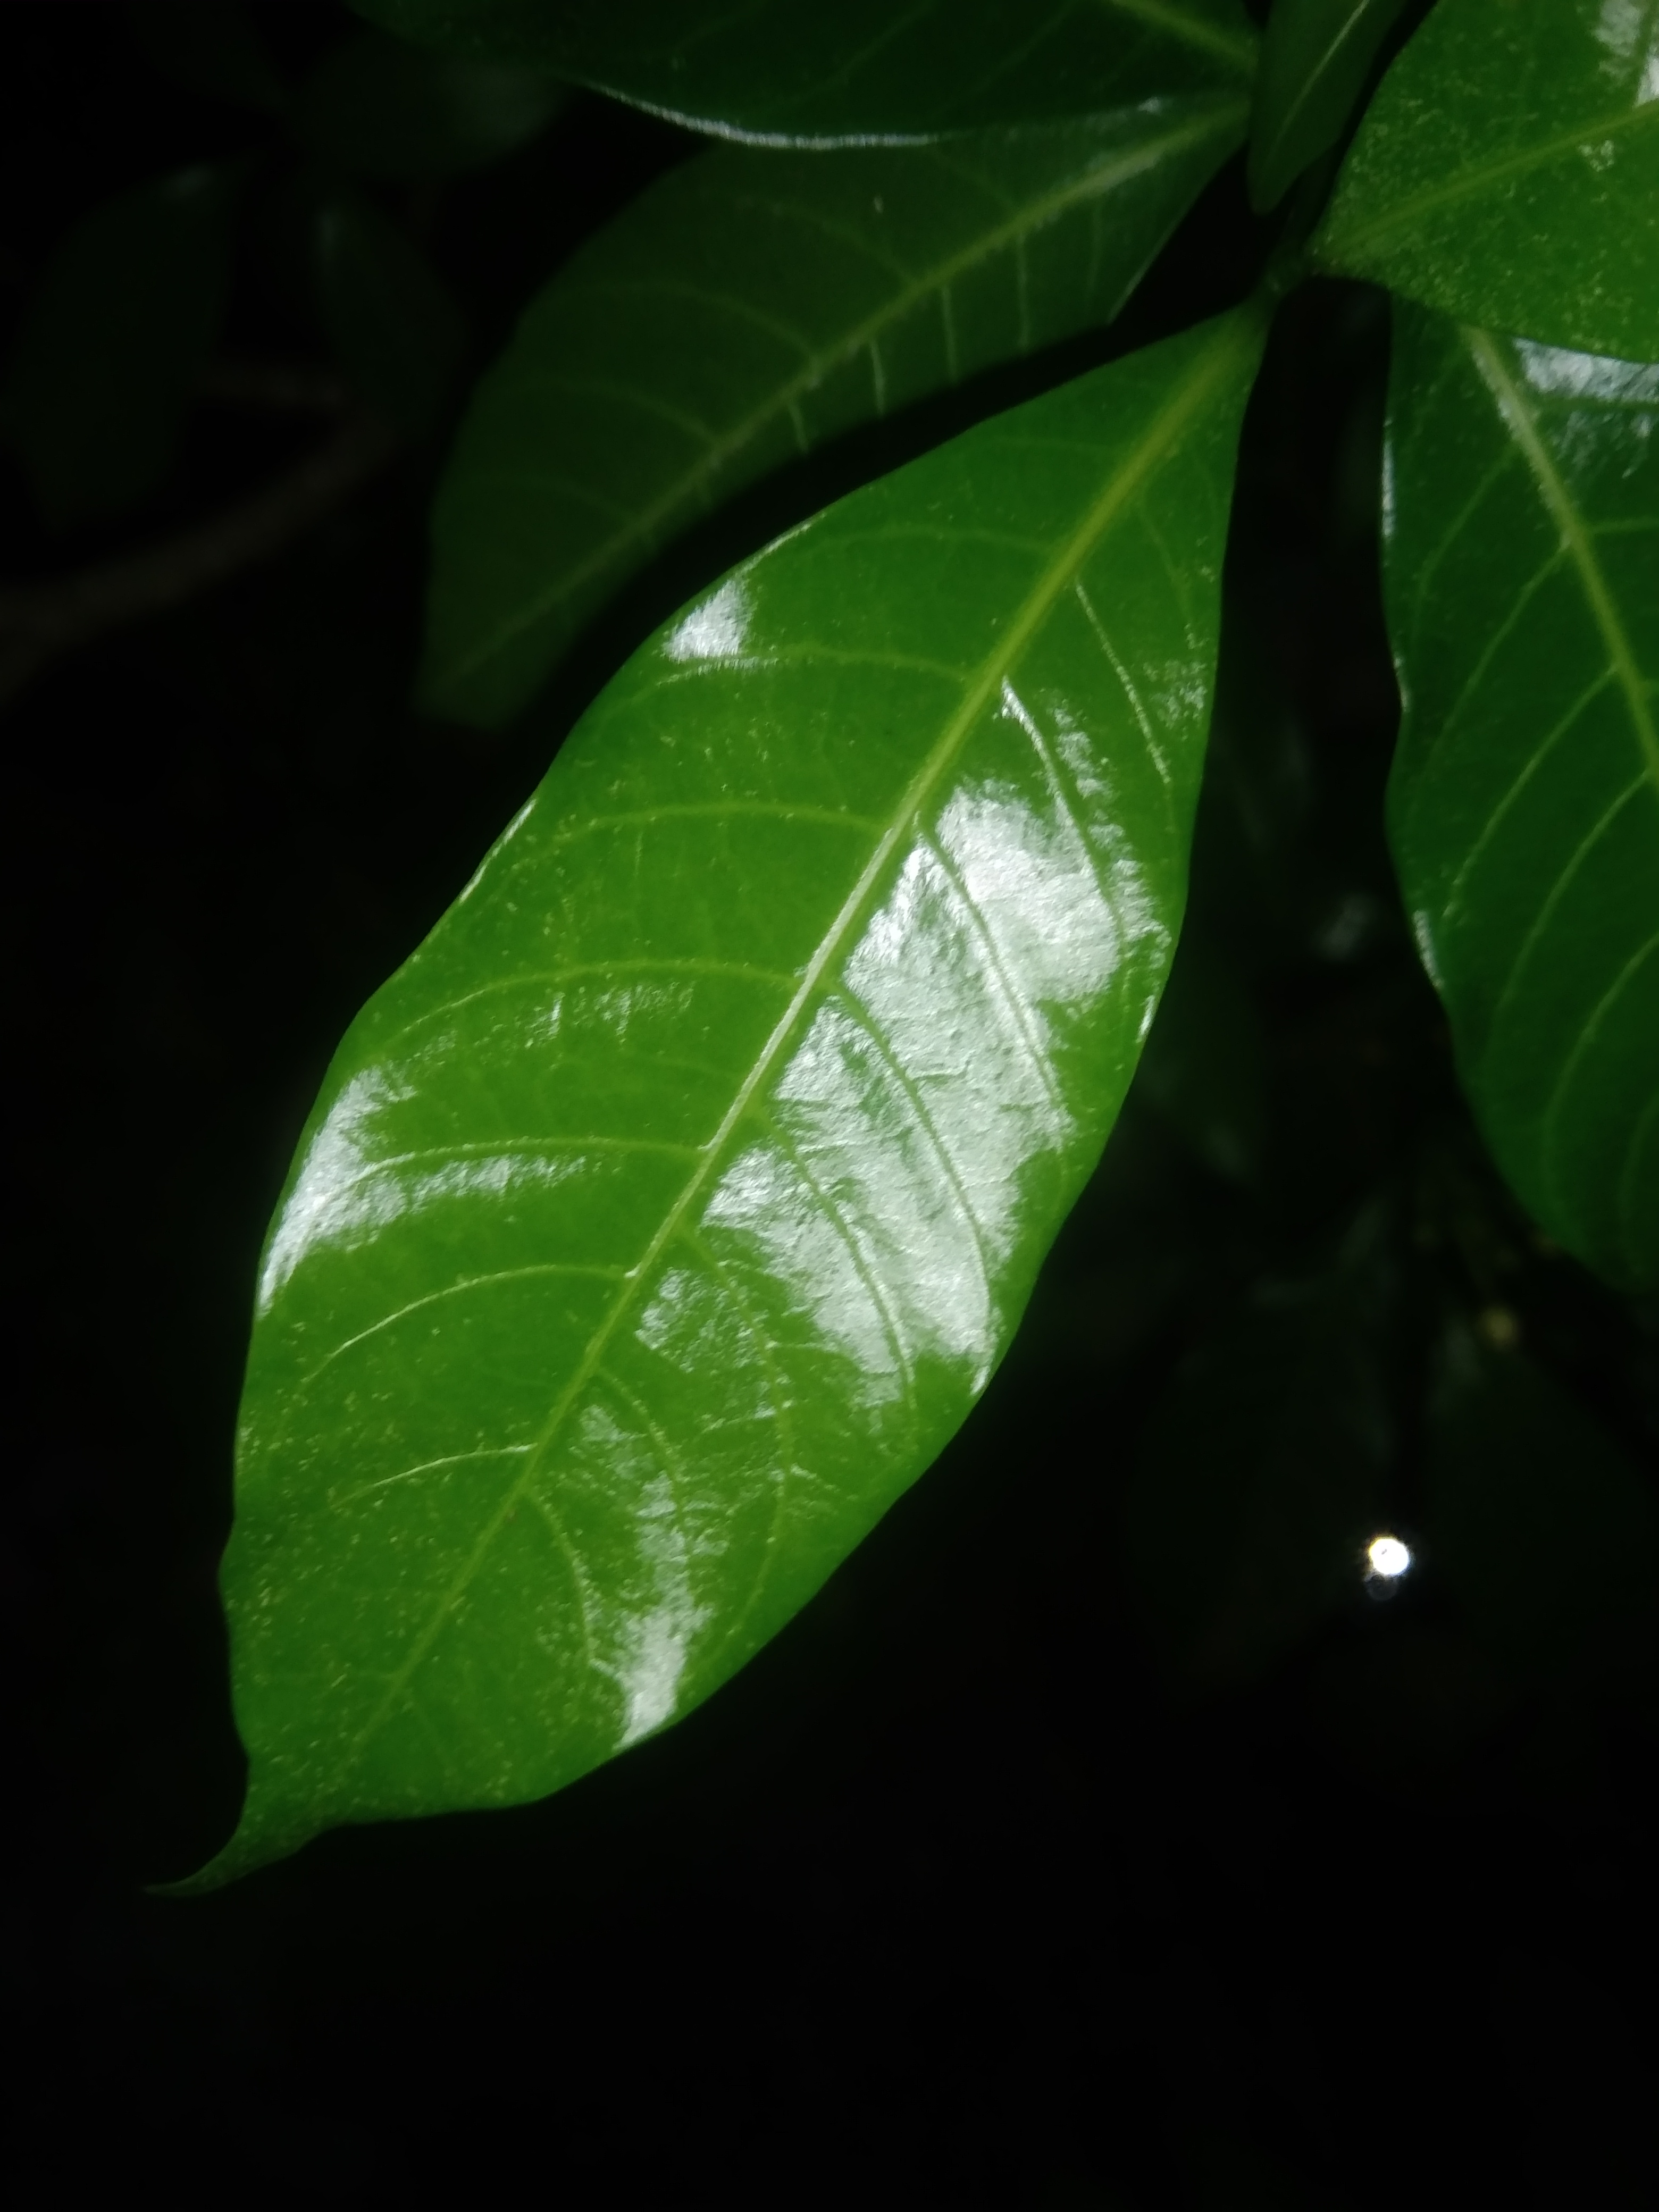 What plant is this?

togor
